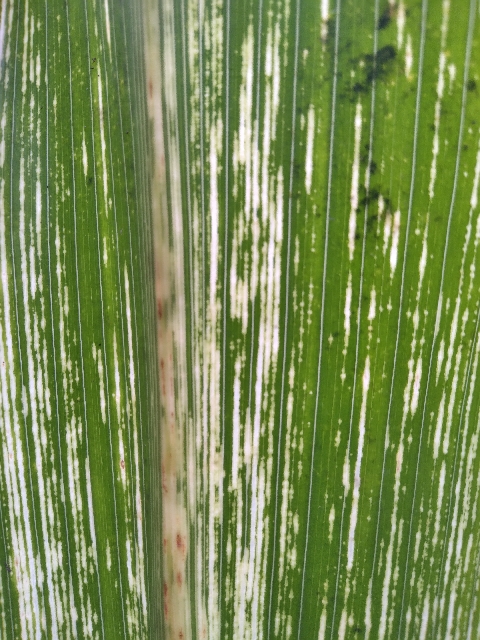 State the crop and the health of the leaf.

maize, maize streak virus
